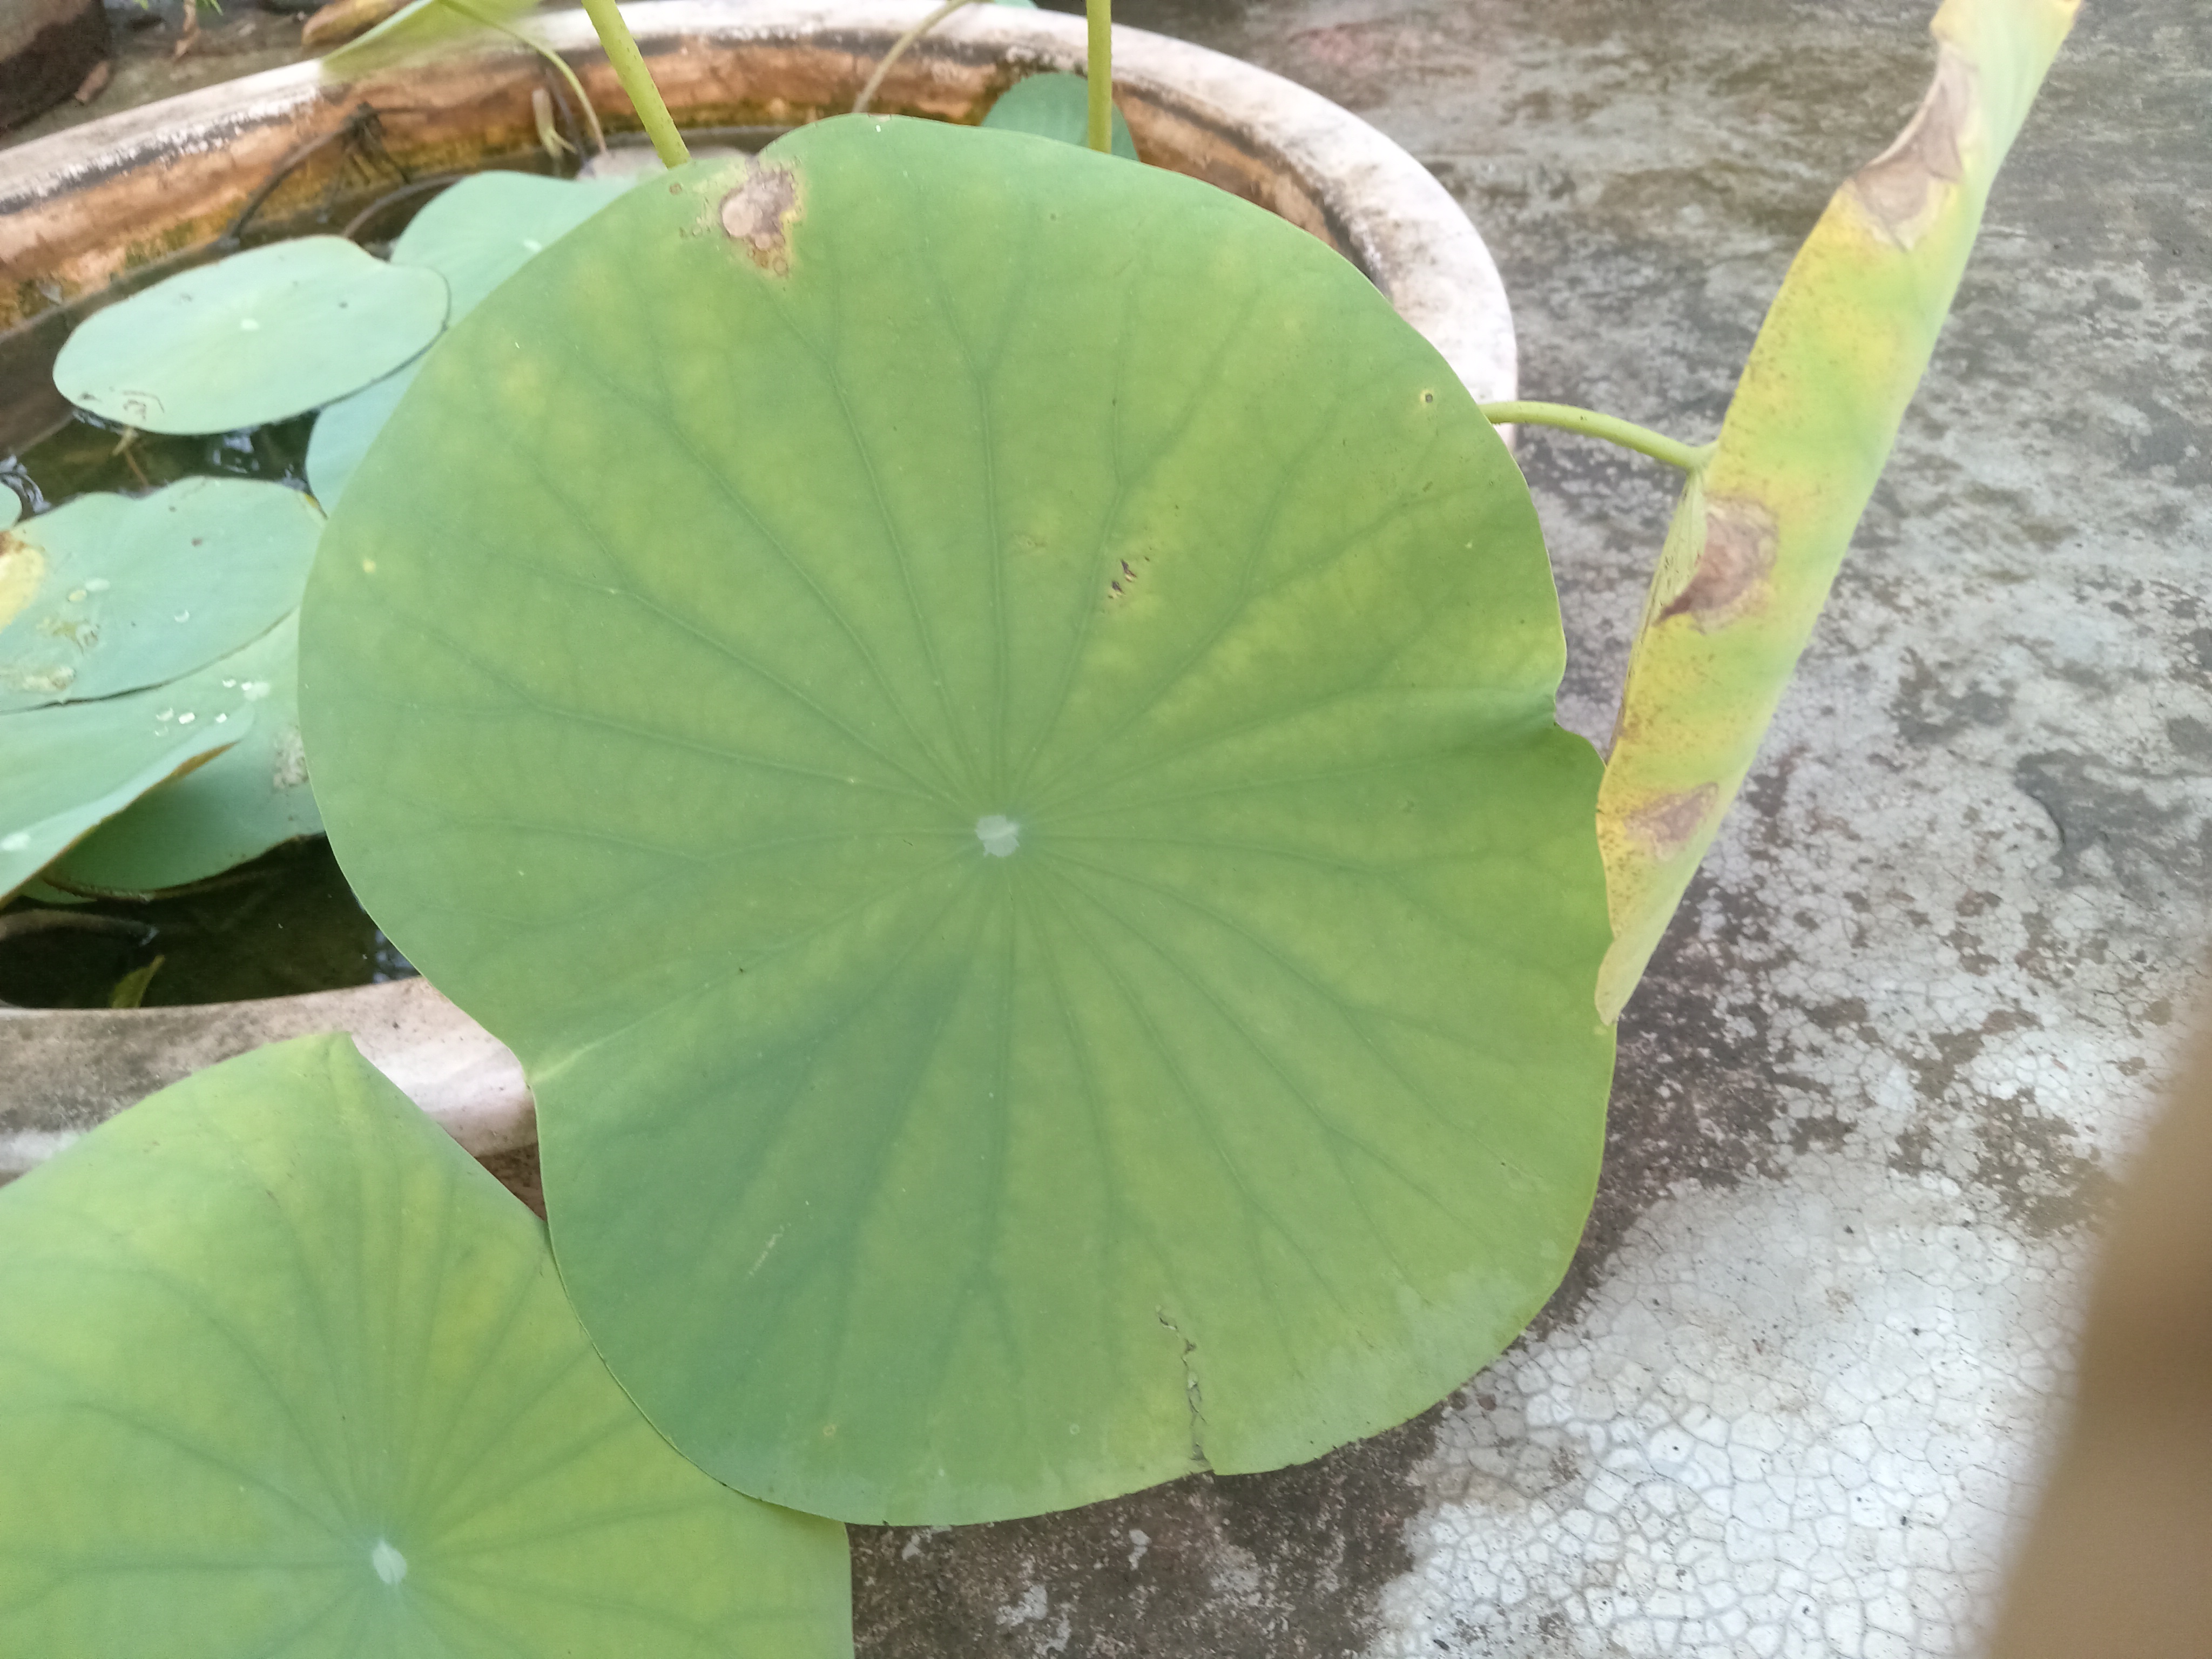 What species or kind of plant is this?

lotus
